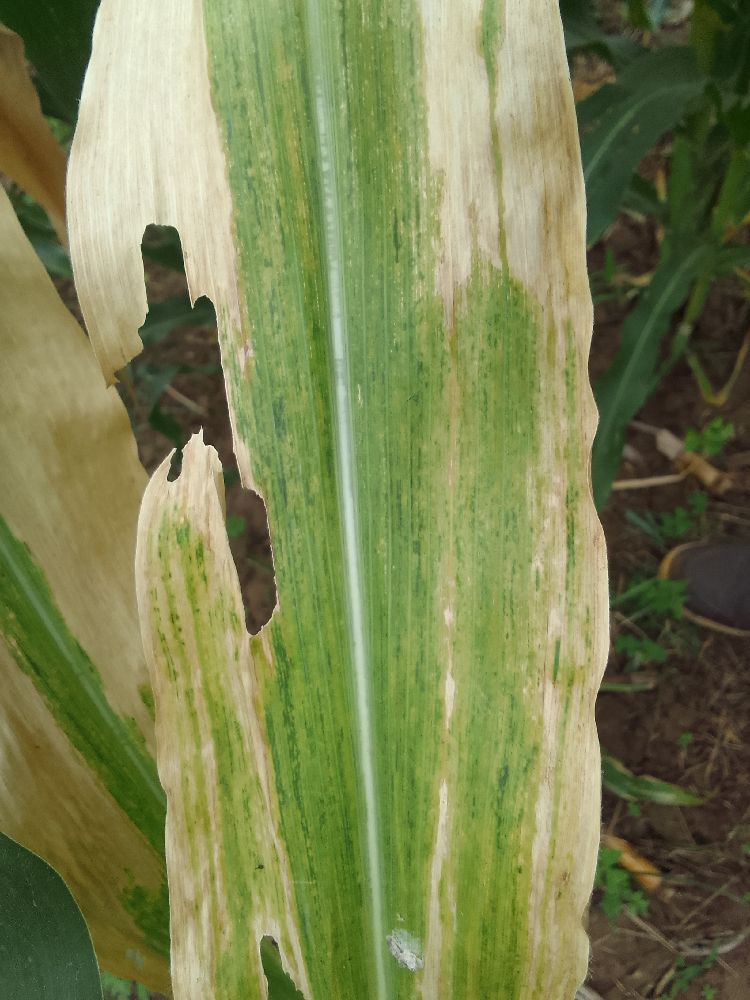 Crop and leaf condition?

maize, maize lethal necrosis
